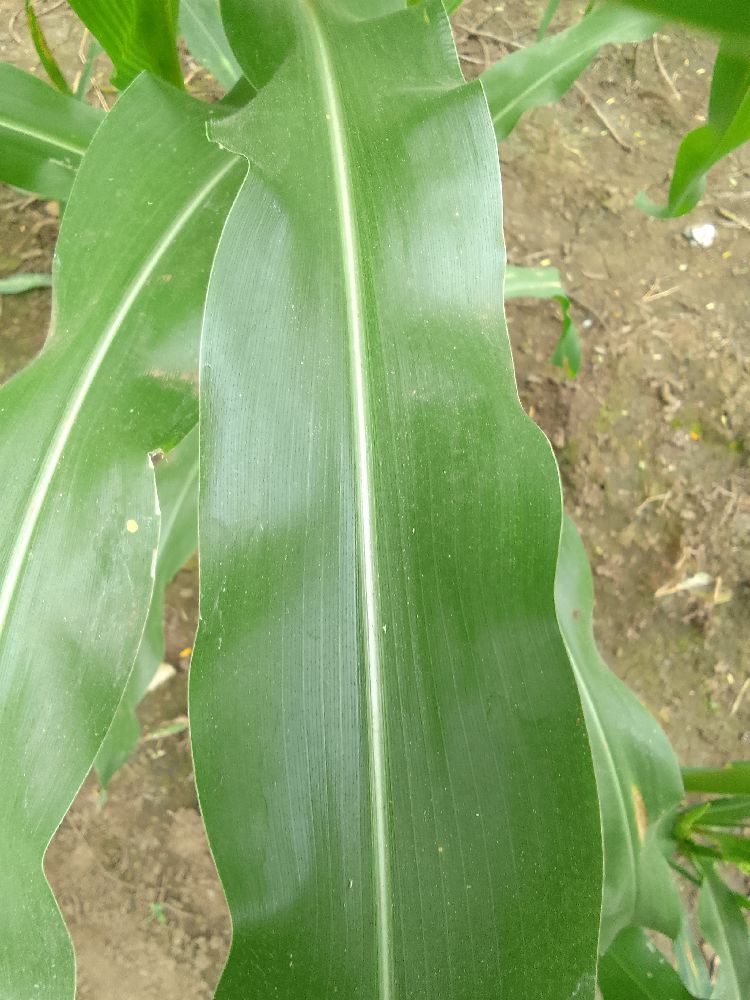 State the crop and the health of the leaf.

maize, healthy
